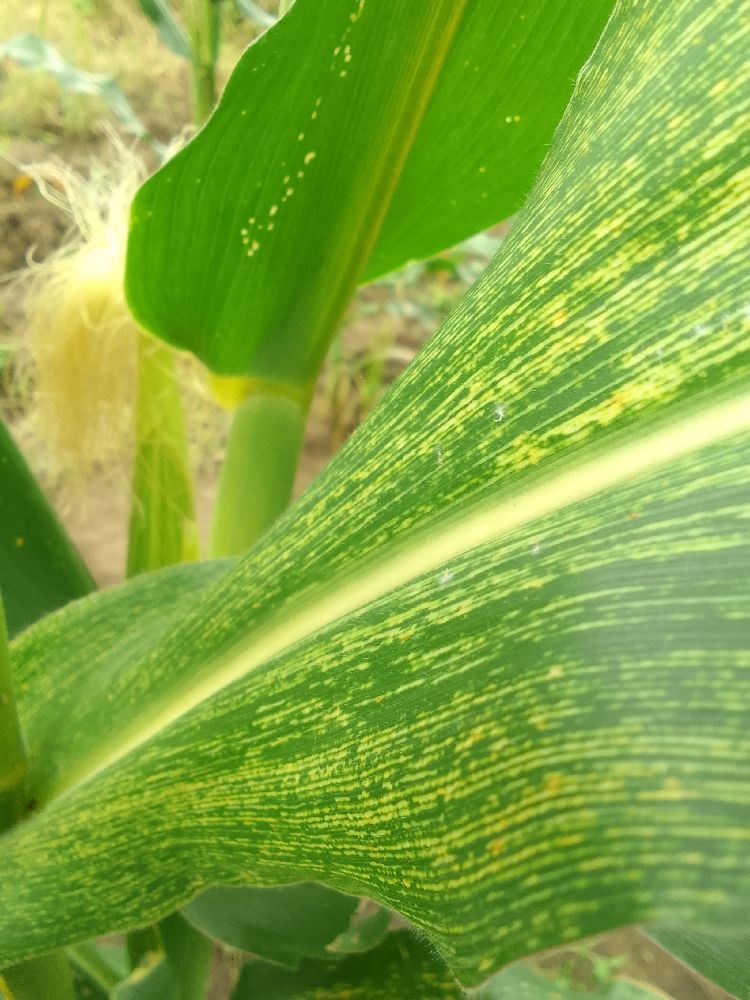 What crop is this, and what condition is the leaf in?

maize, maize streak virus
